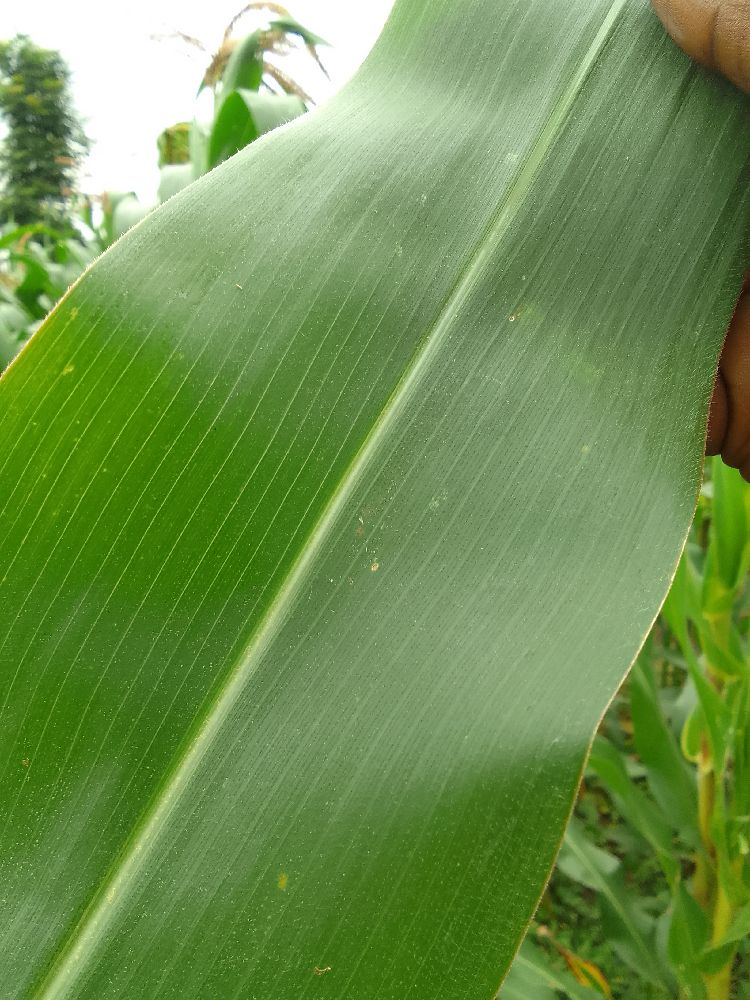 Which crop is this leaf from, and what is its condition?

maize, healthy
